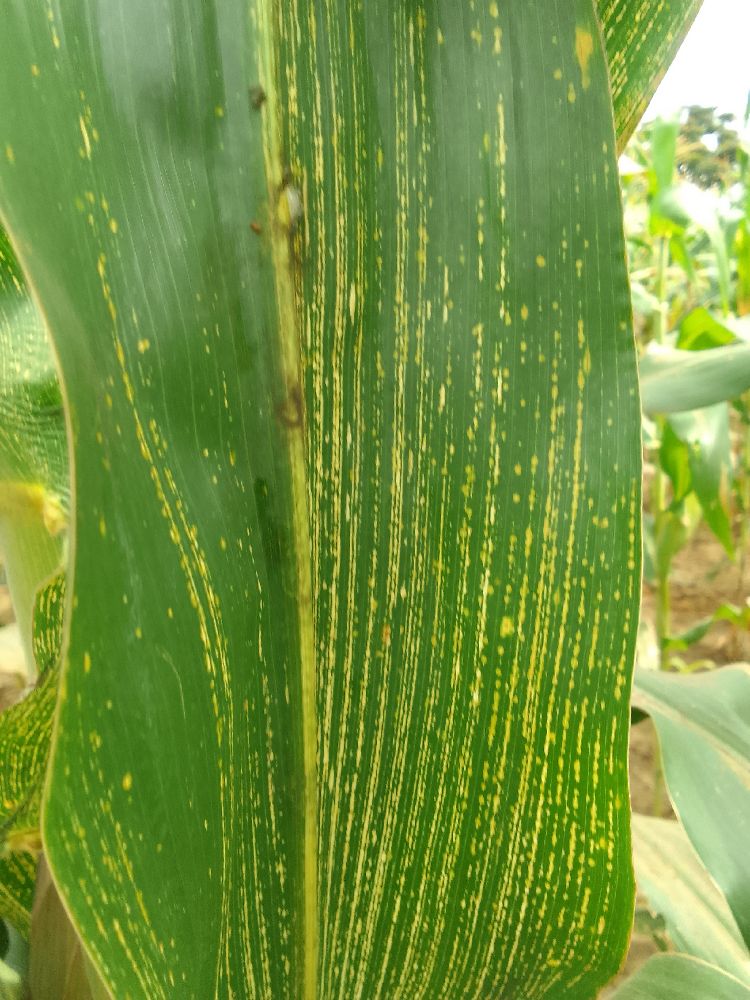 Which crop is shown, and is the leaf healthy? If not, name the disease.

maize, maize streak virus
